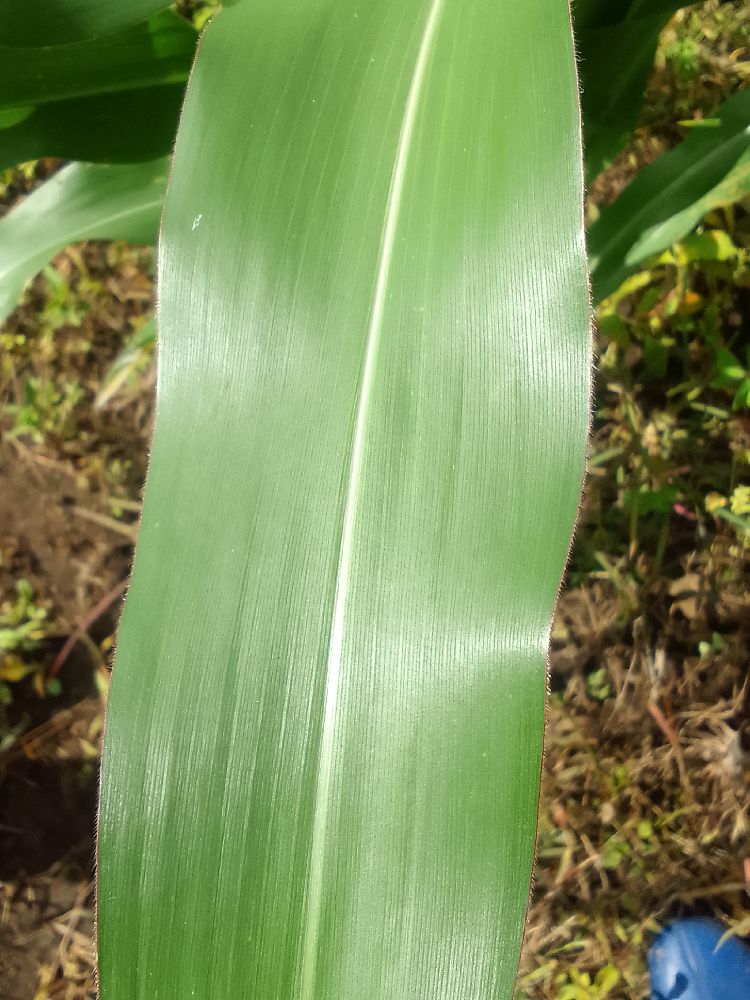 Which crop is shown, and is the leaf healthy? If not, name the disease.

maize, healthy
